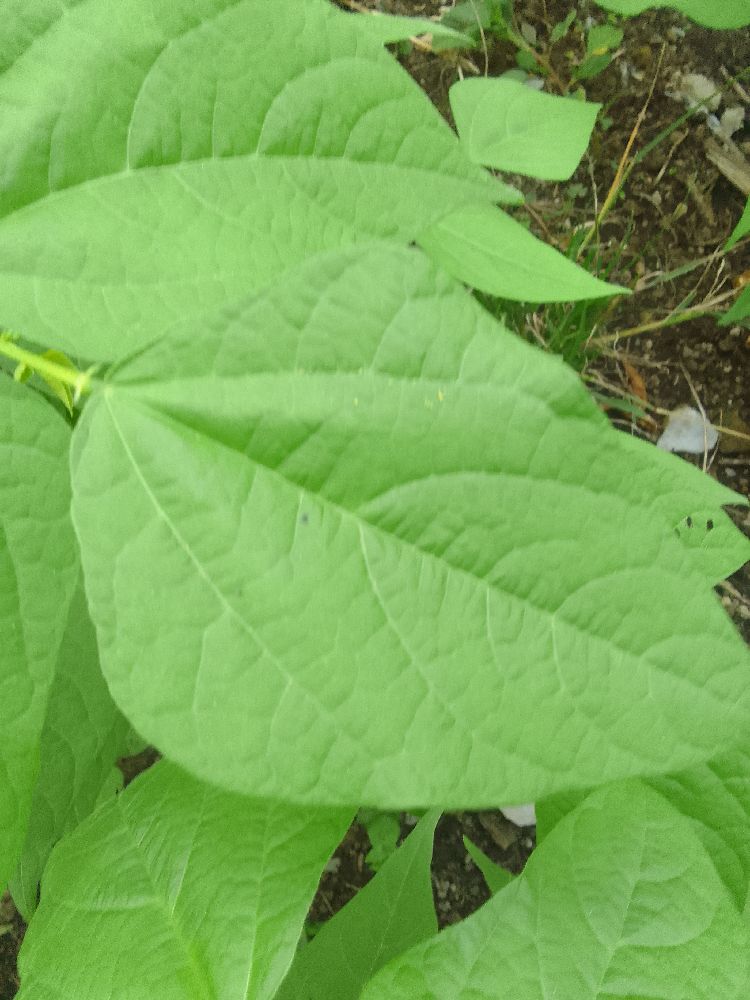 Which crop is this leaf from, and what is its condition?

common bean, healthy
